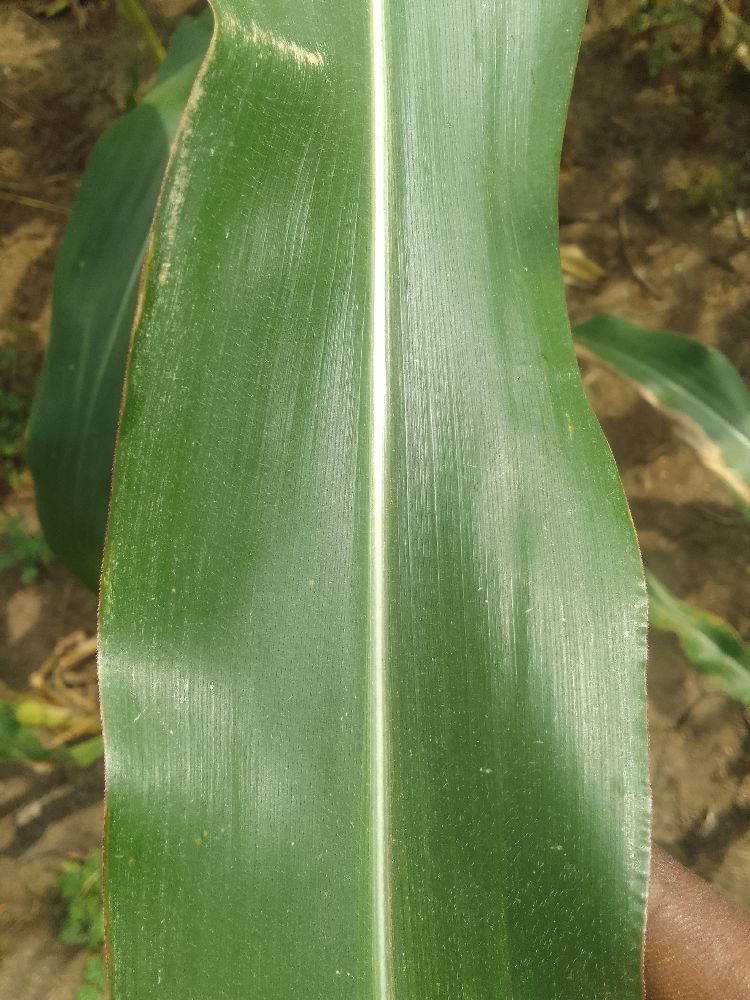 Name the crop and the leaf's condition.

maize, healthy
